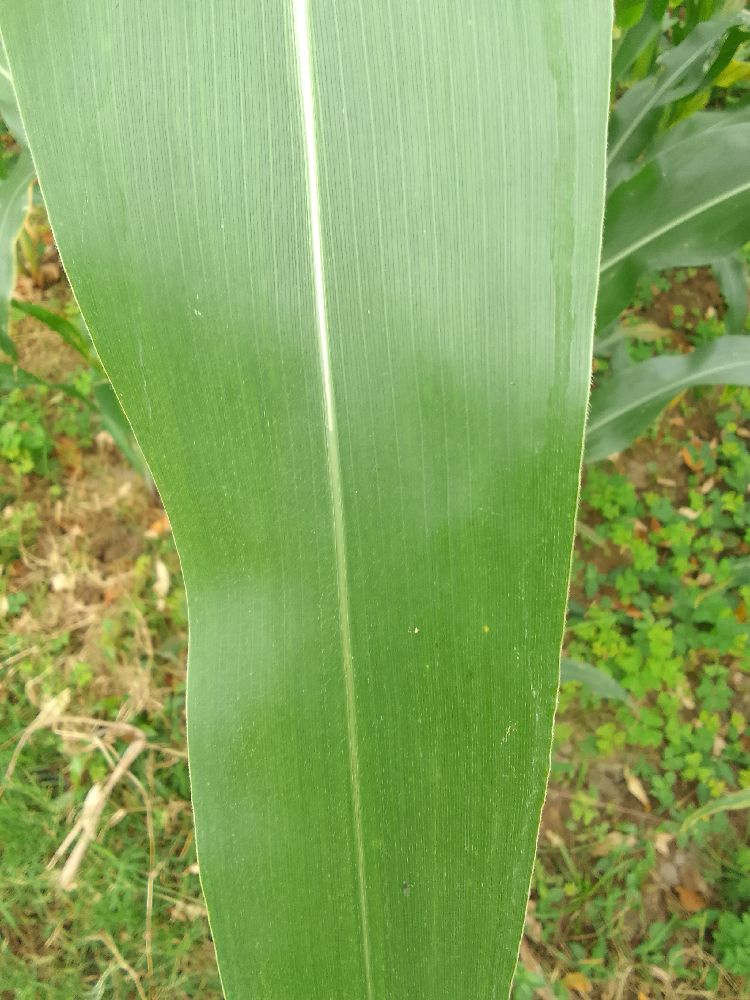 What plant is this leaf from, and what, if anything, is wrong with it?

maize, healthy
